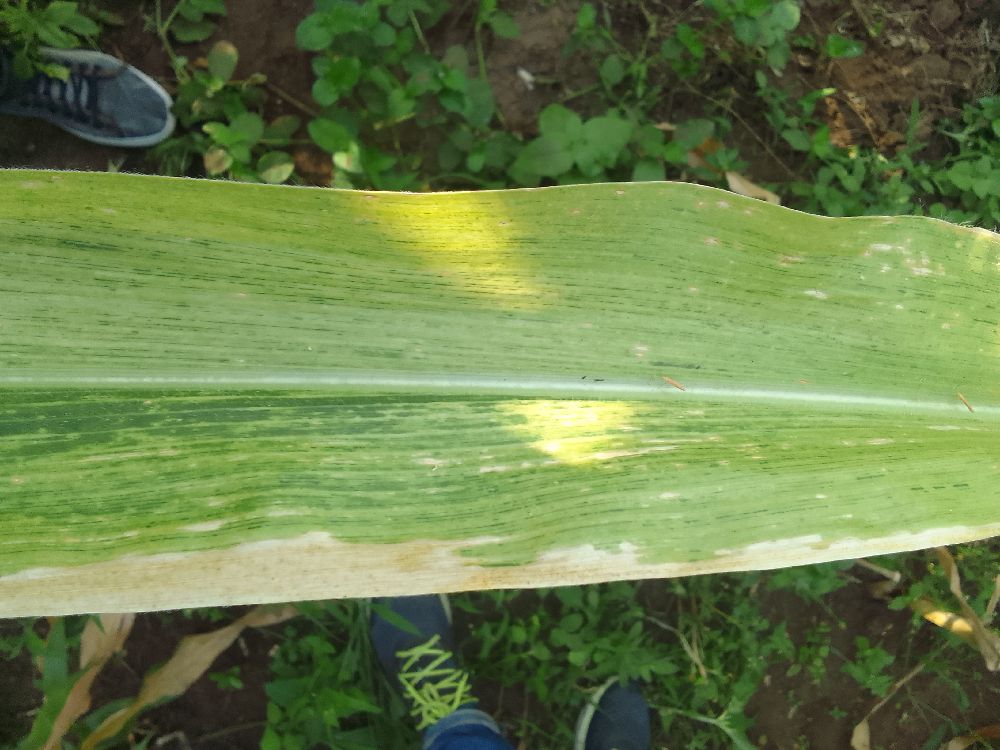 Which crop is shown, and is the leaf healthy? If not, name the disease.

maize, maize lethal necrosis
